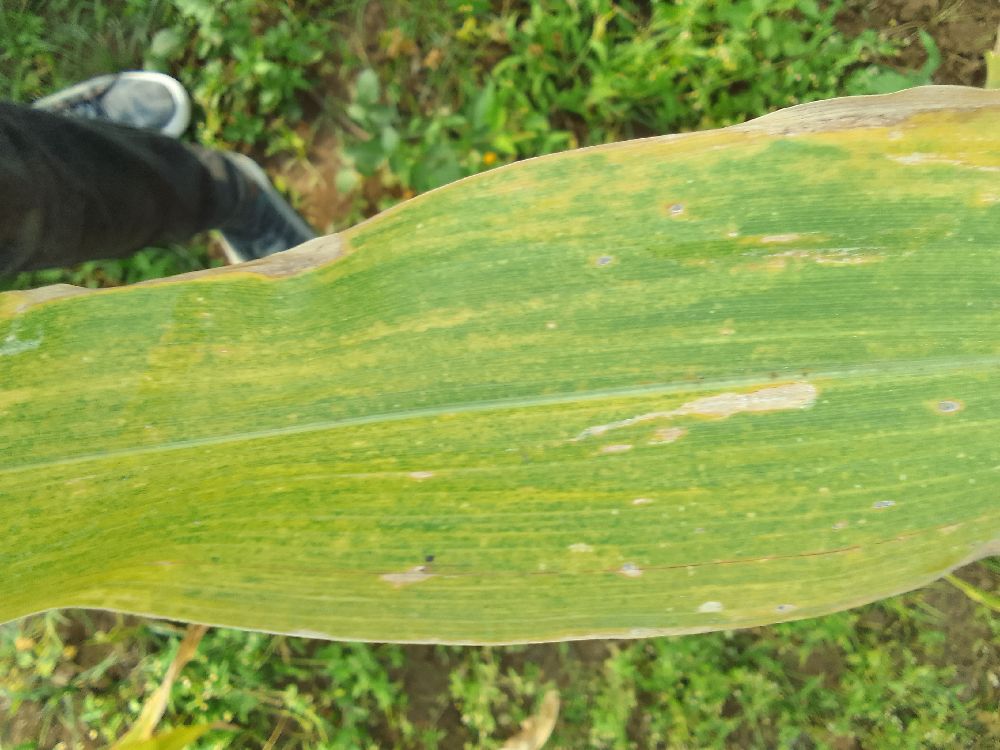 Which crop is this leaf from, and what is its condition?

maize, maize lethal necrosis
